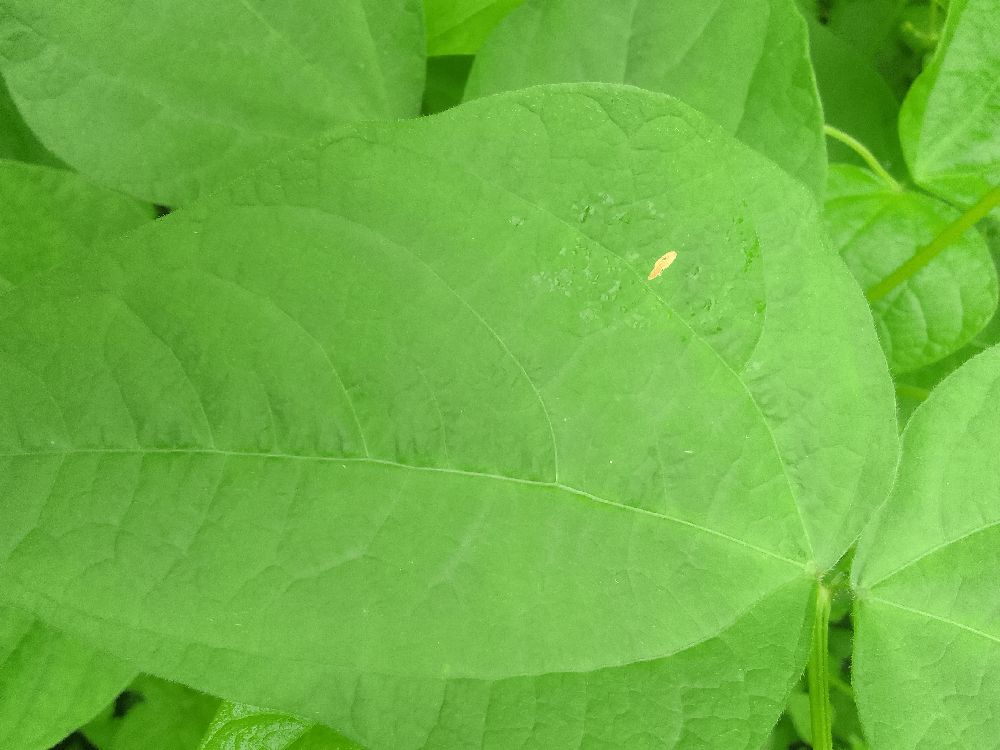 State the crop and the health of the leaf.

common bean, healthy
